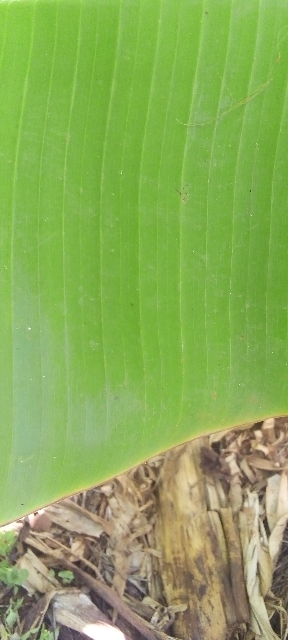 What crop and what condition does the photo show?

banana, healthy
